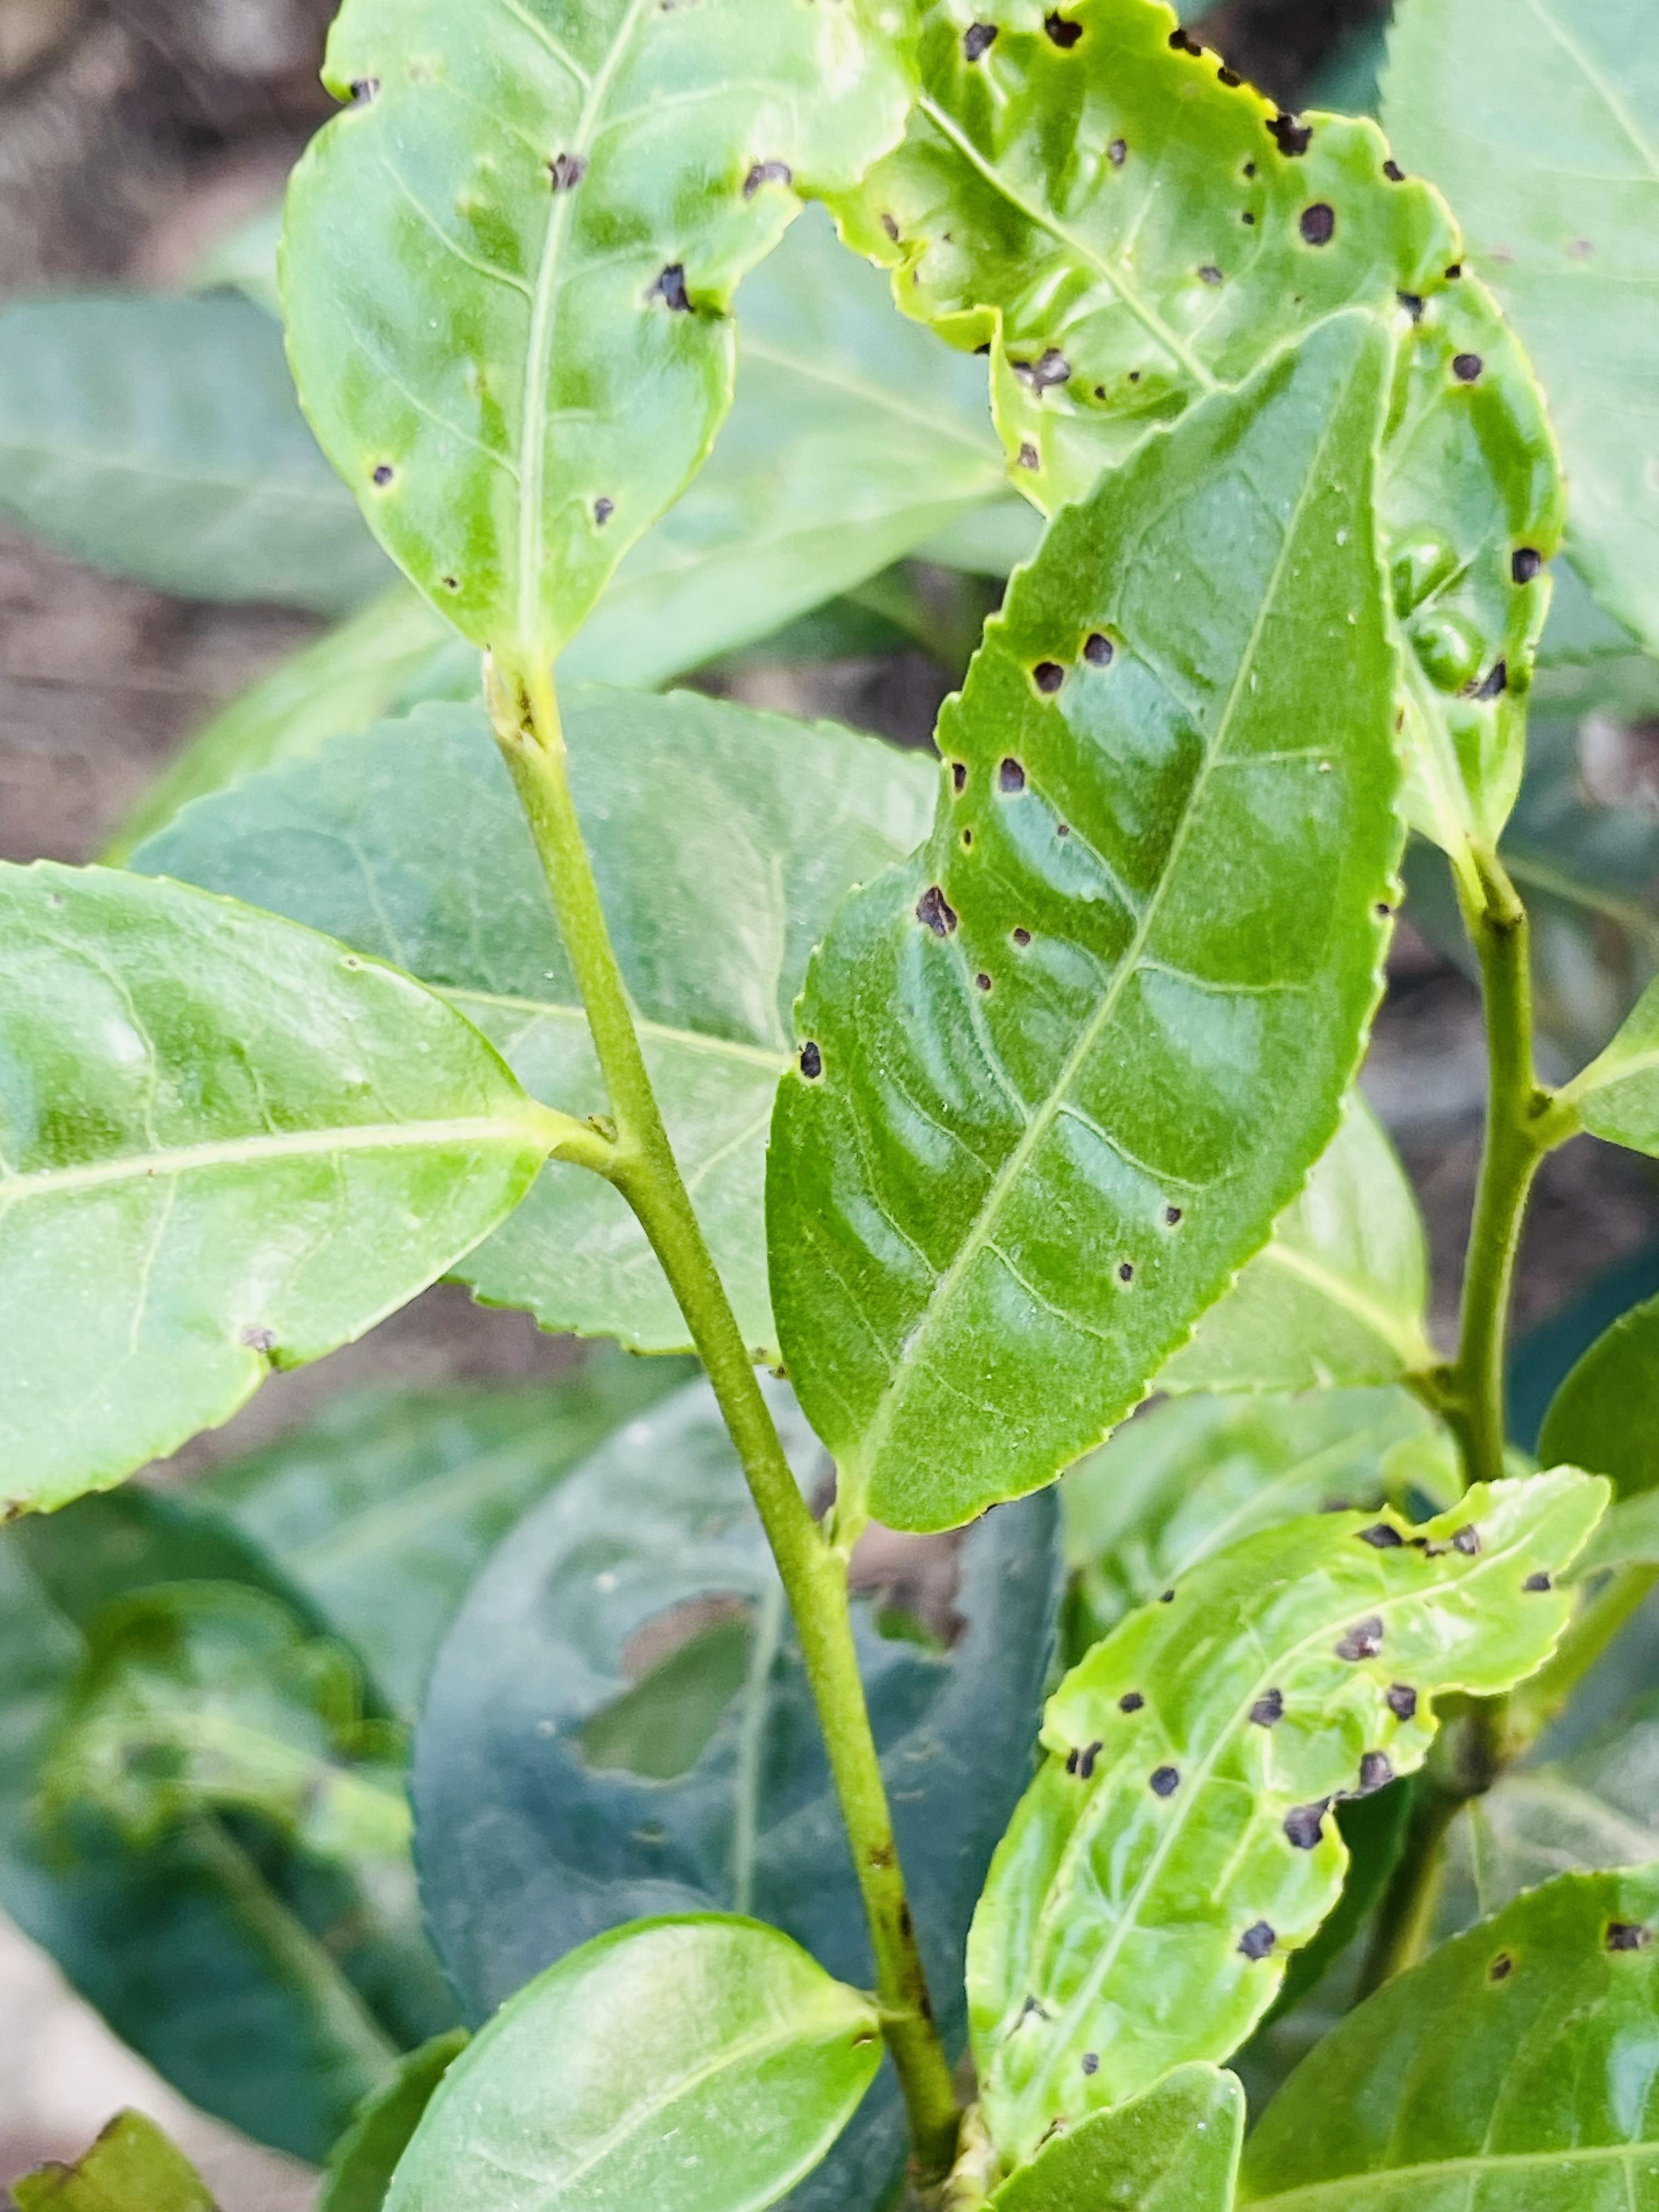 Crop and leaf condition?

tea, helopeltis
